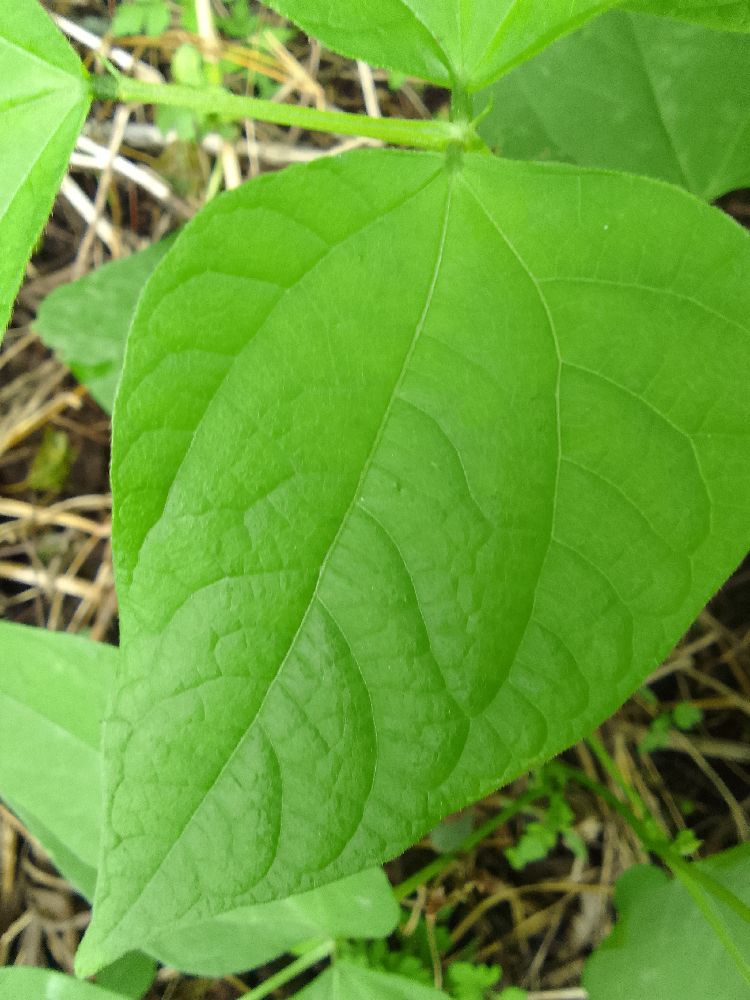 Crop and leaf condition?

common bean, healthy
